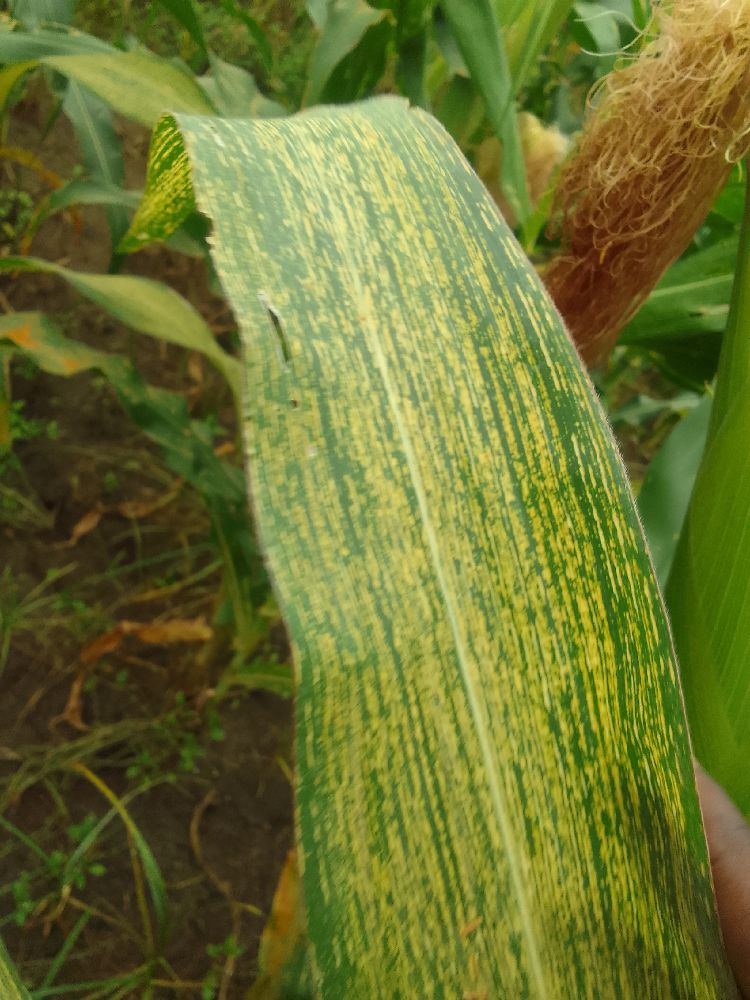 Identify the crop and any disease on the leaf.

maize, maize streak virus
